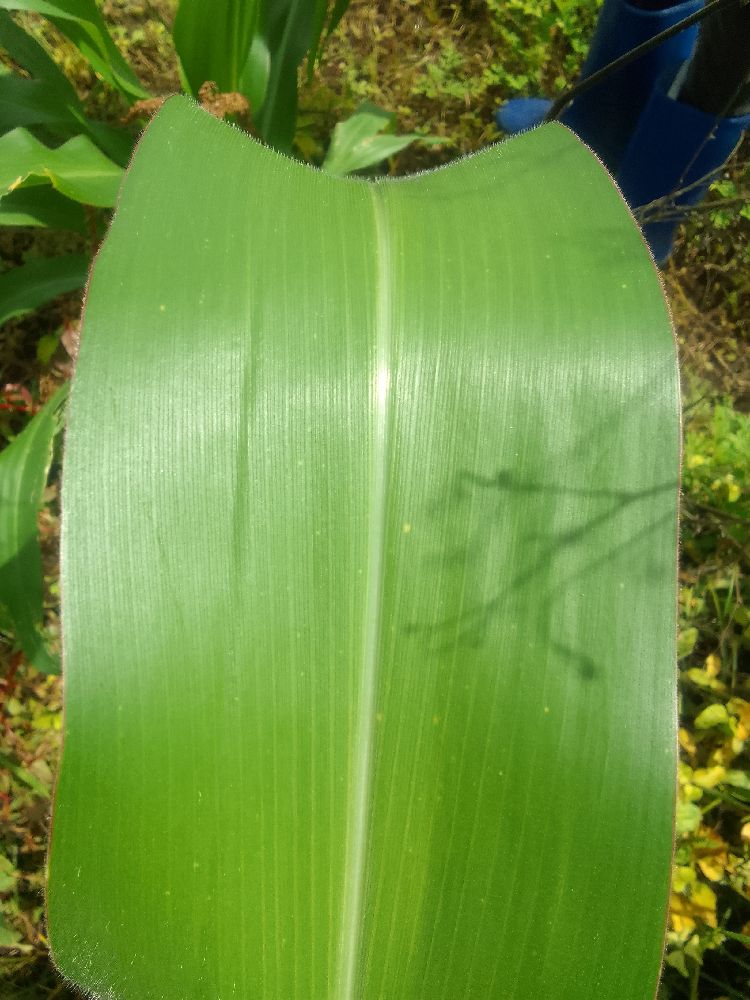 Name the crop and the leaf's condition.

maize, healthy
